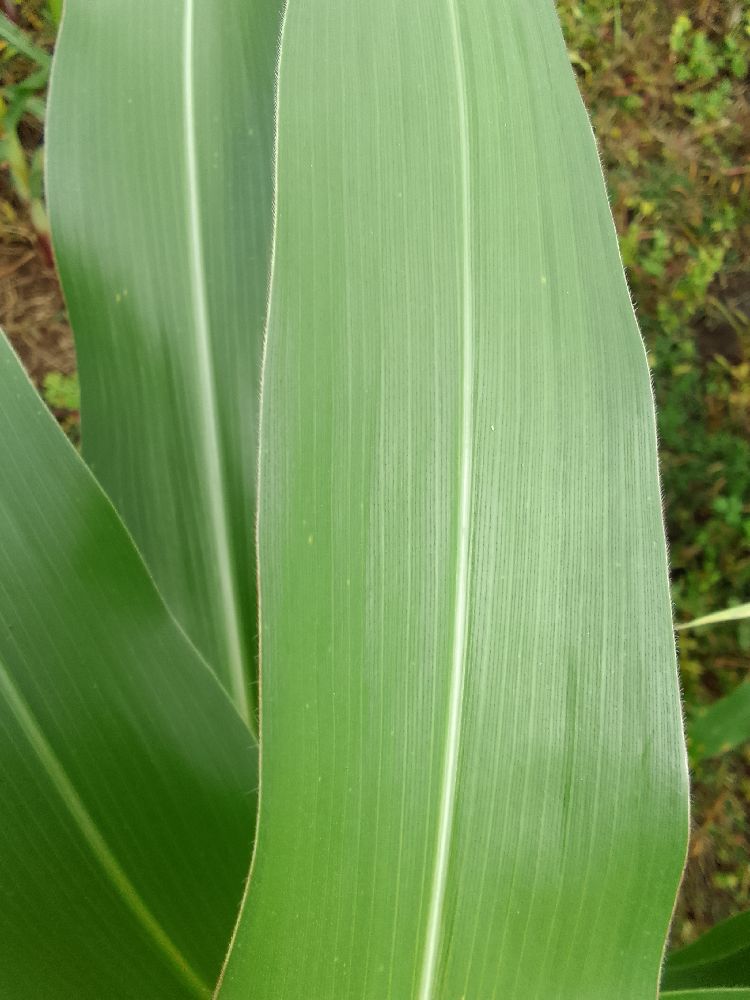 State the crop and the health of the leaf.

maize, healthy
